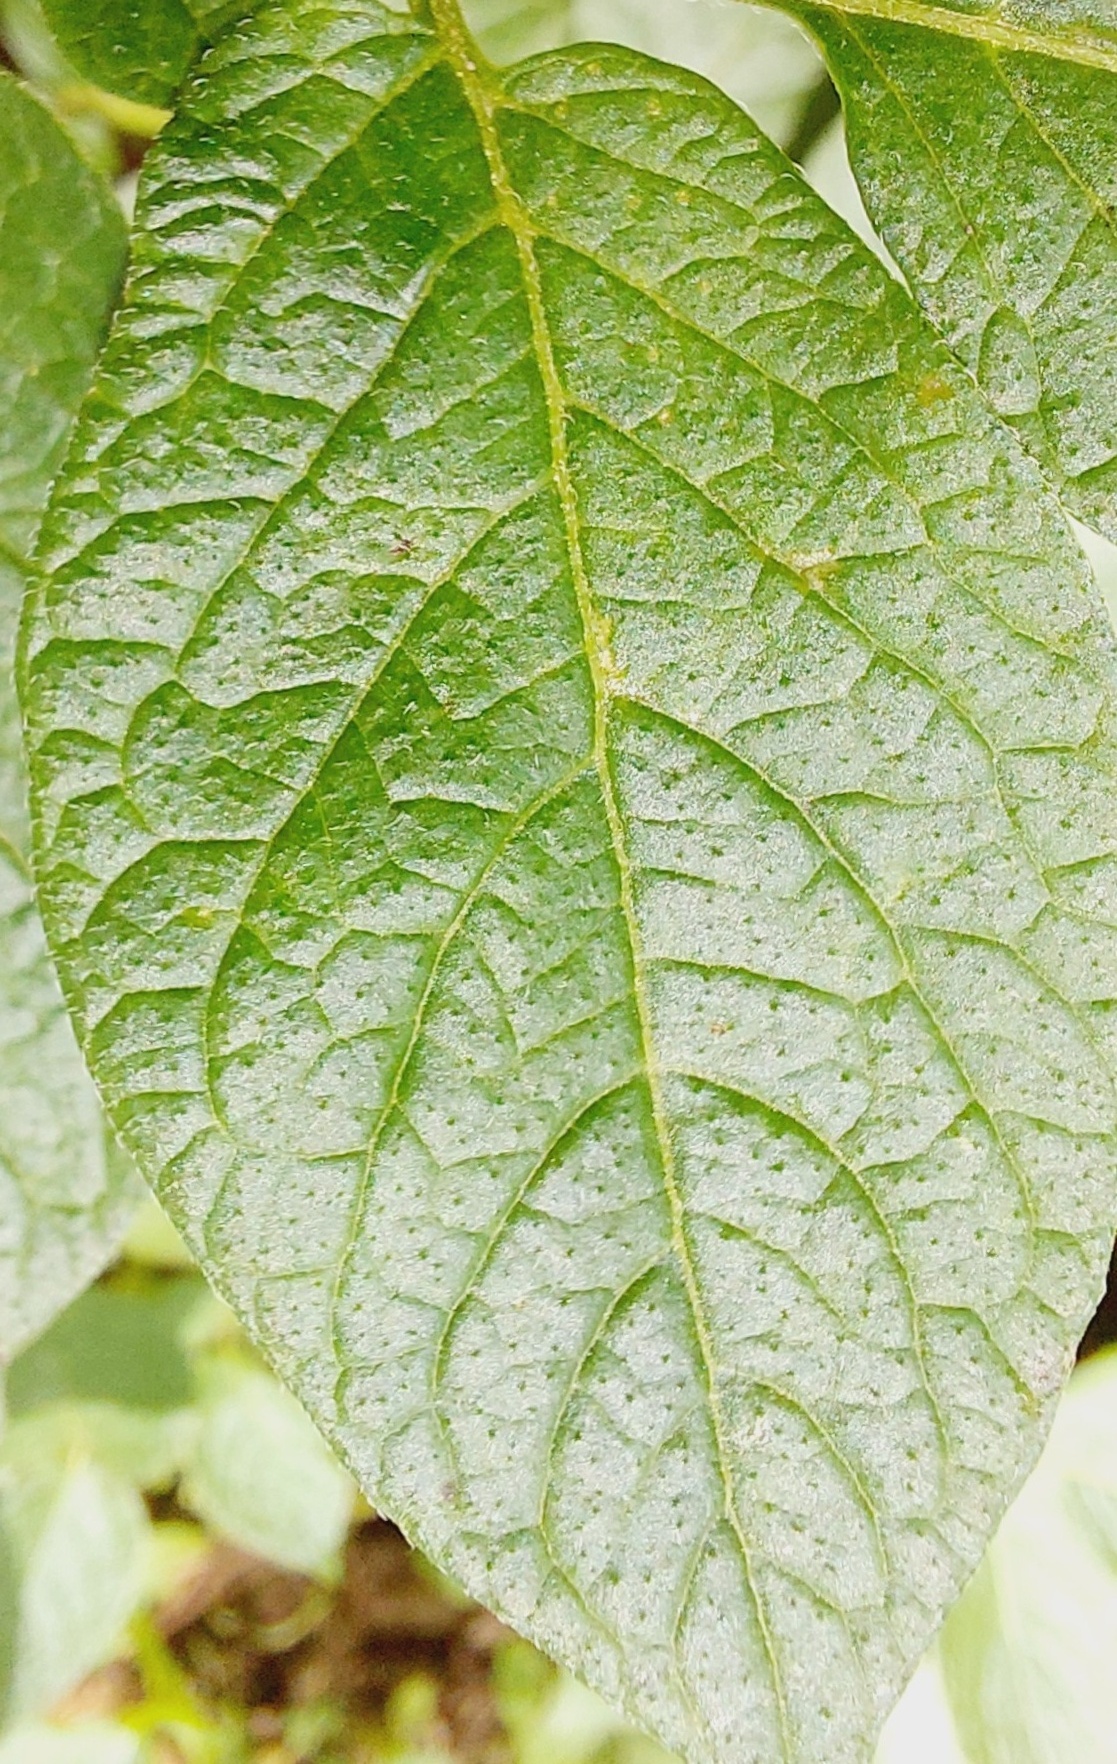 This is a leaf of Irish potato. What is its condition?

healthy
